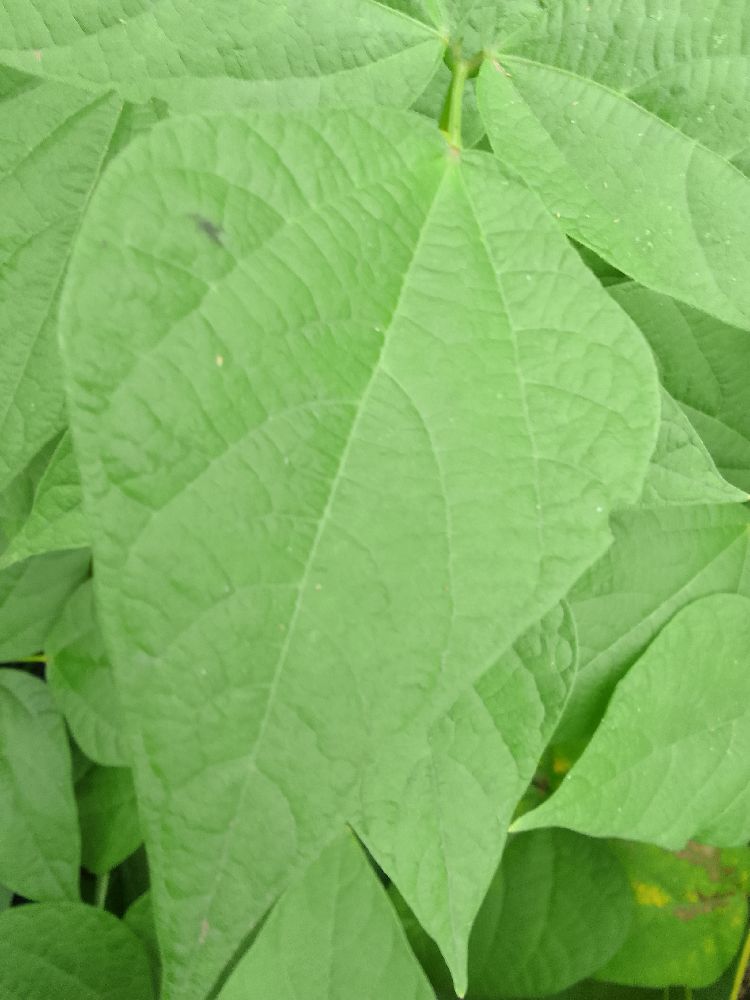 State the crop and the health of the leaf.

common bean, healthy
